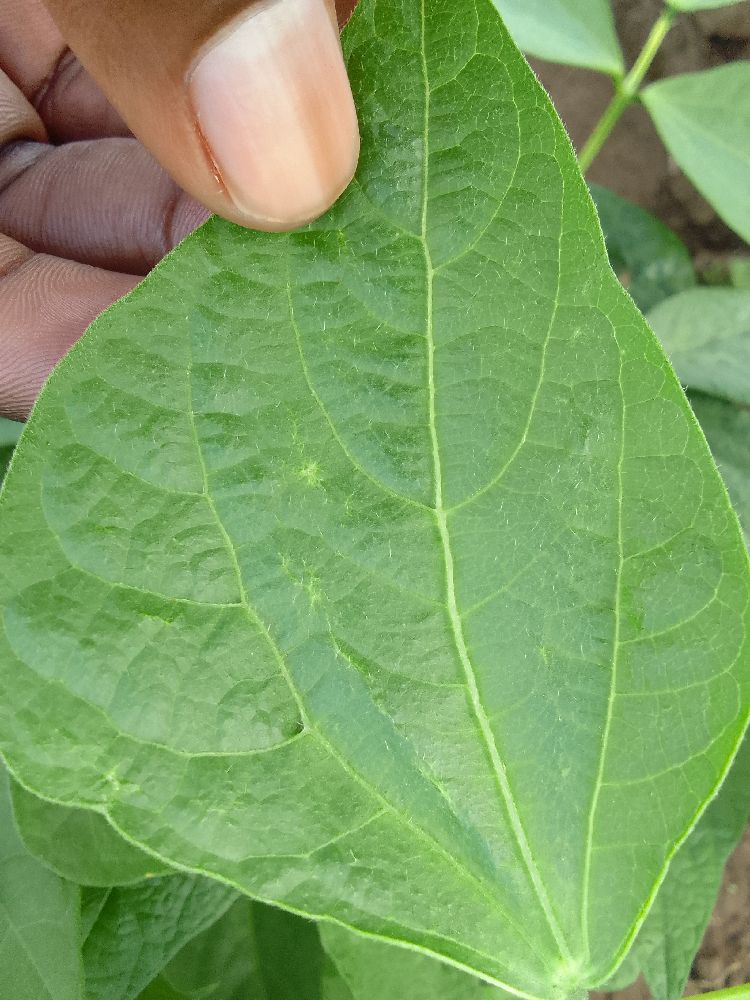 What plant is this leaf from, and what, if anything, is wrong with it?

common bean, healthy
